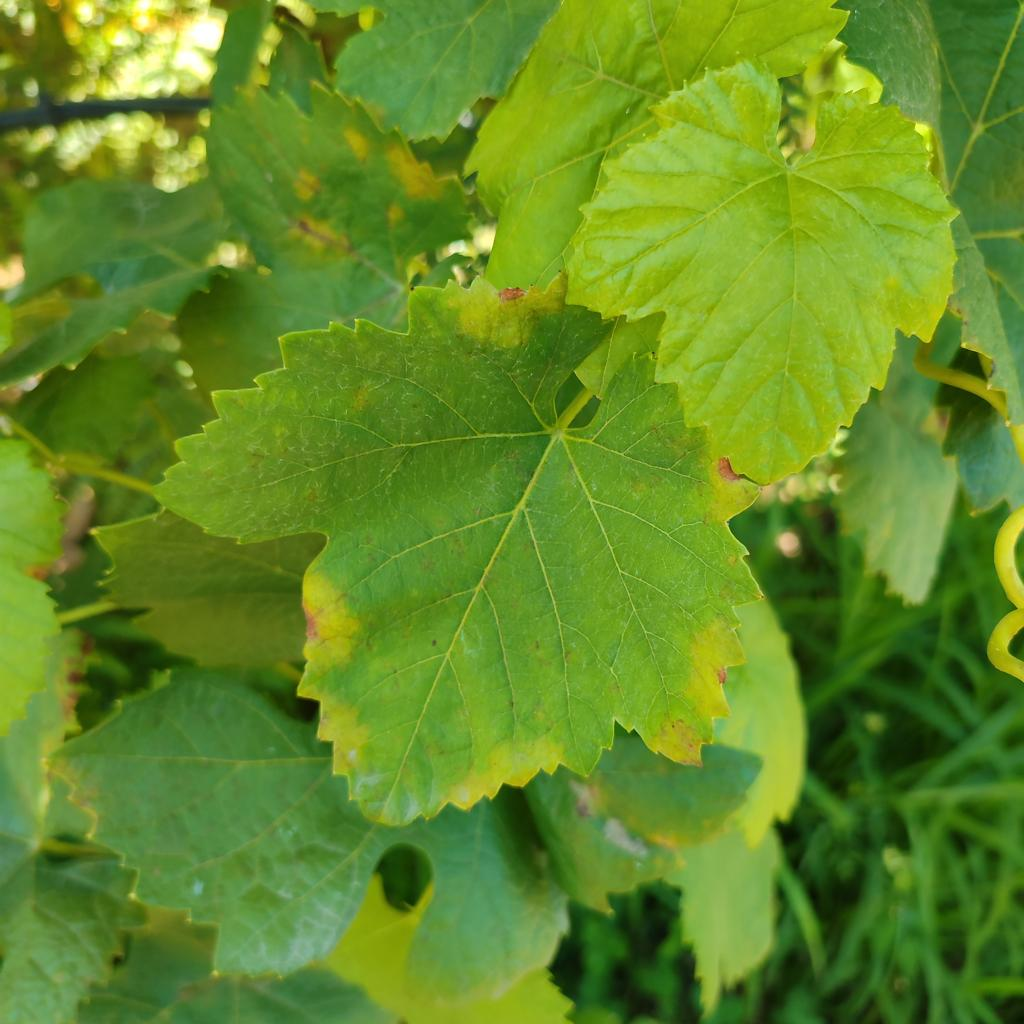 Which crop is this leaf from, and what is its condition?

grapevine, downy mildew
